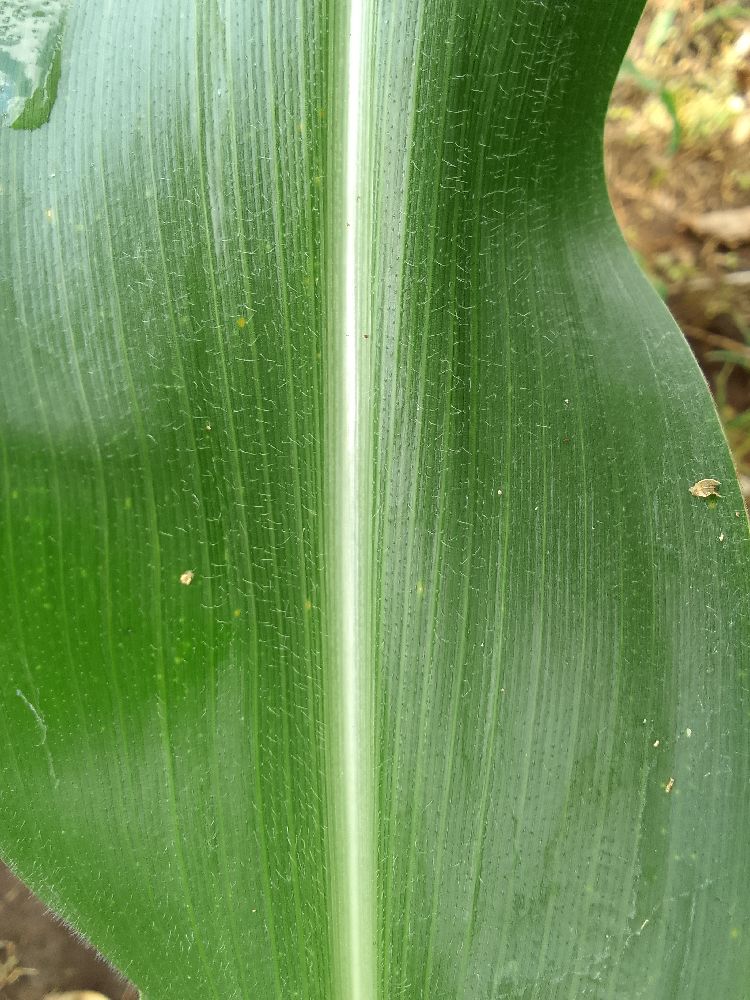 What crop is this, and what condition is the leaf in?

maize, healthy
